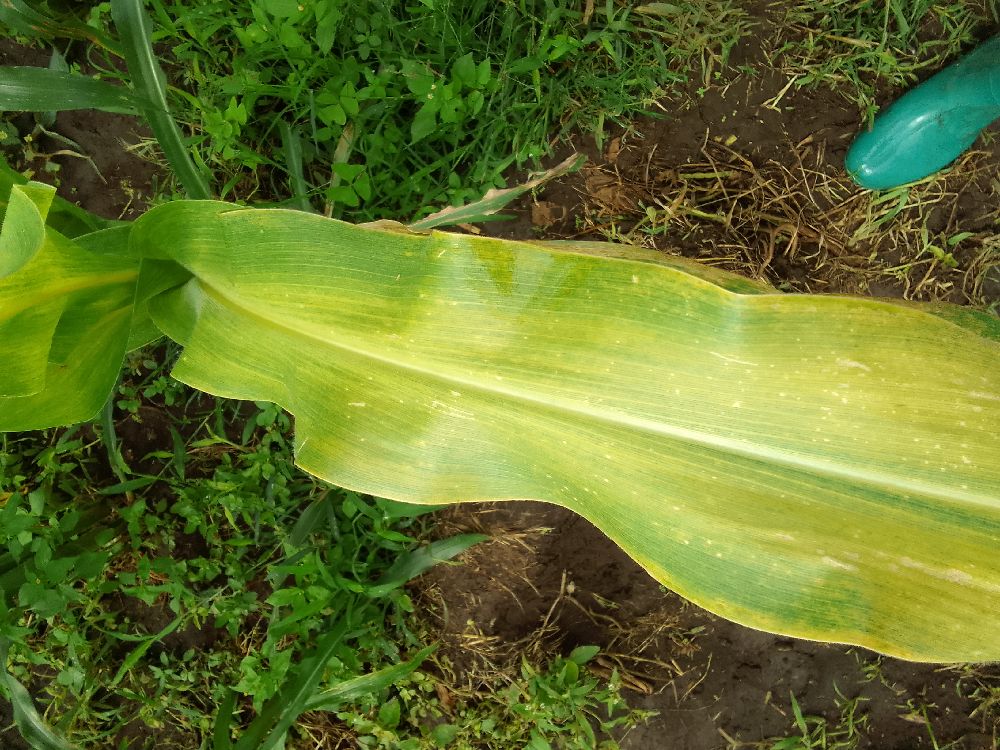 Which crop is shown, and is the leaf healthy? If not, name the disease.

maize, maize lethal necrosis
